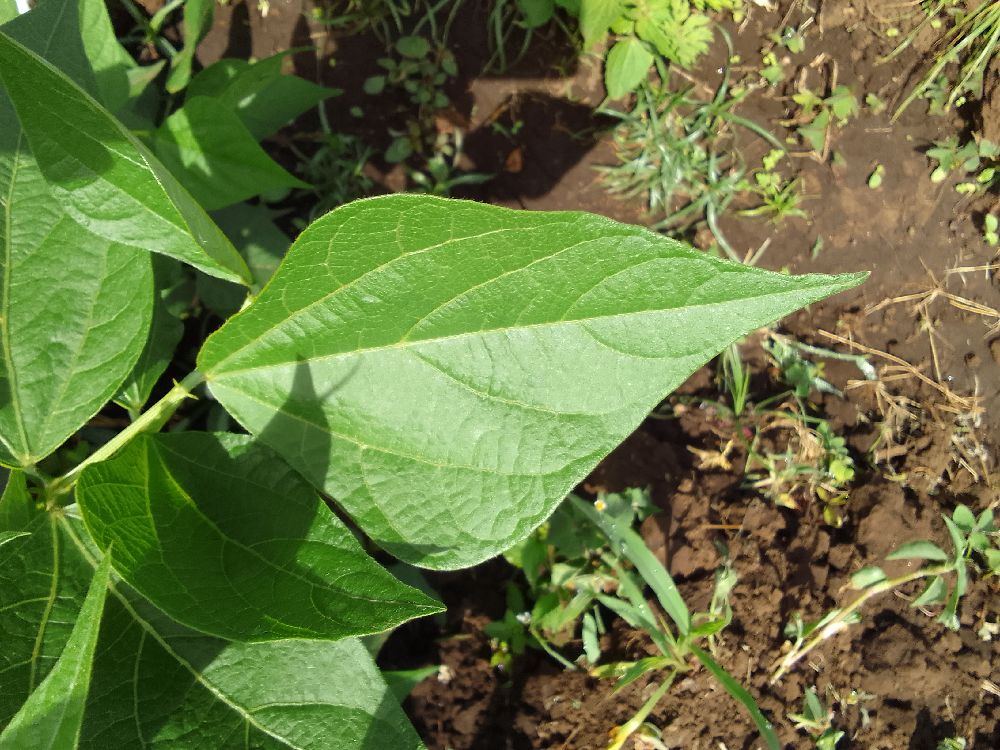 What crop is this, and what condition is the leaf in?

common bean, healthy
